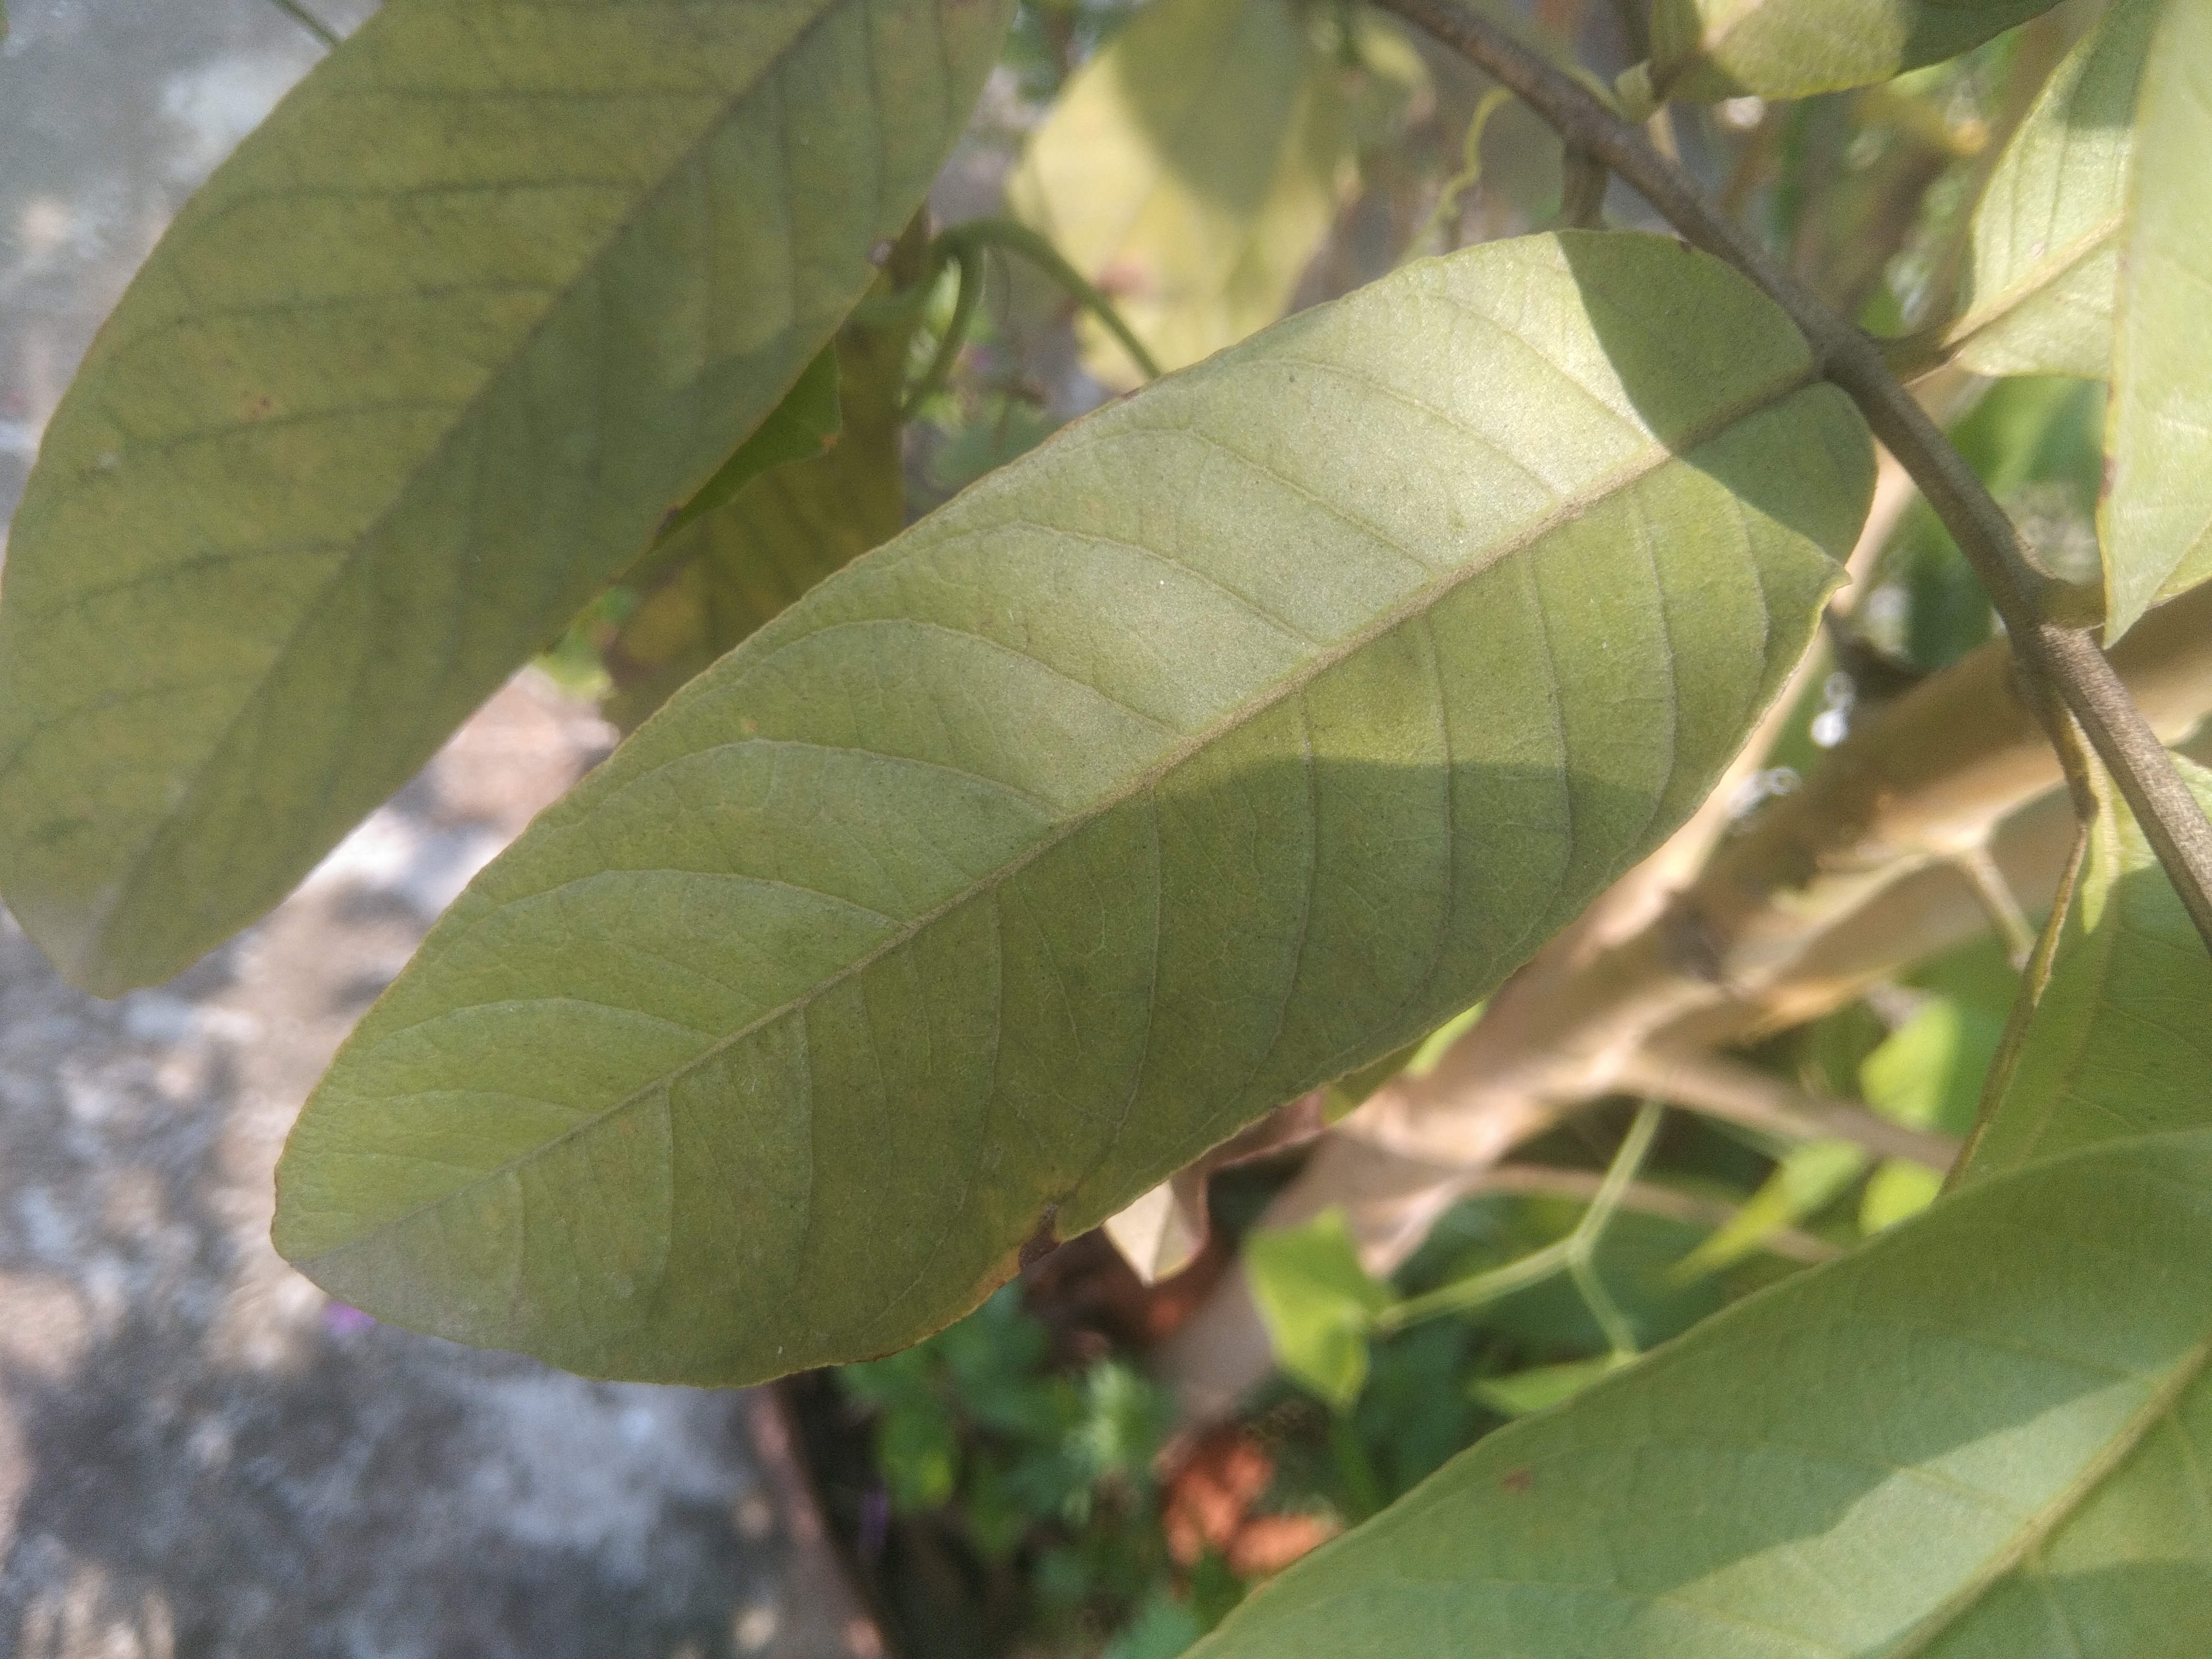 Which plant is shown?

guava
